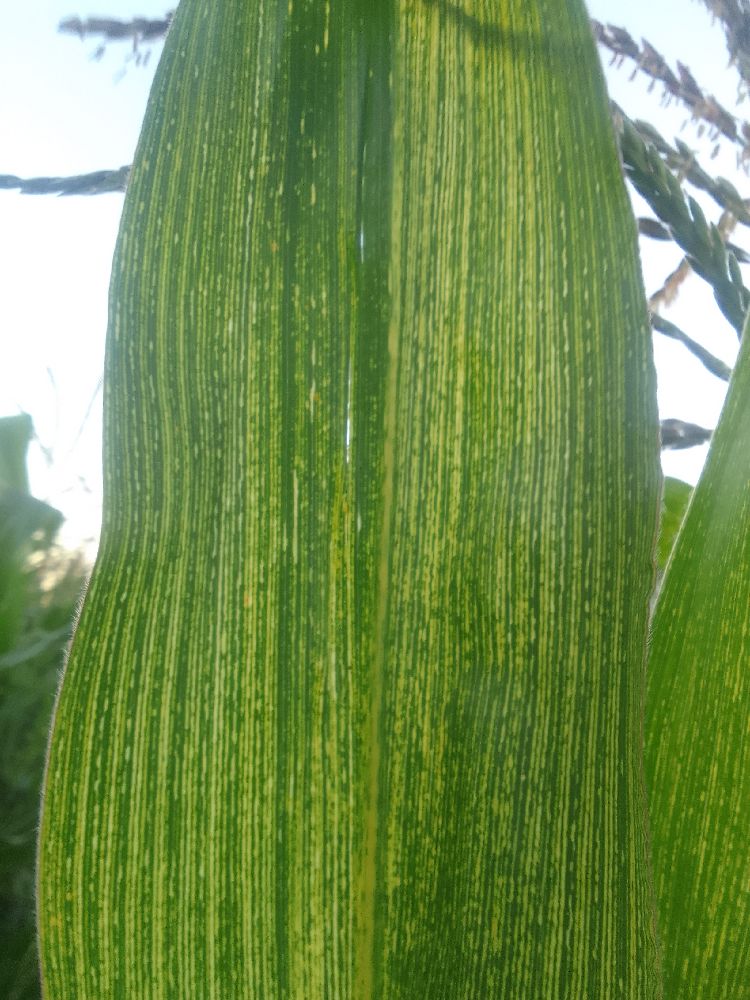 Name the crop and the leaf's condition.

maize, maize streak virus
